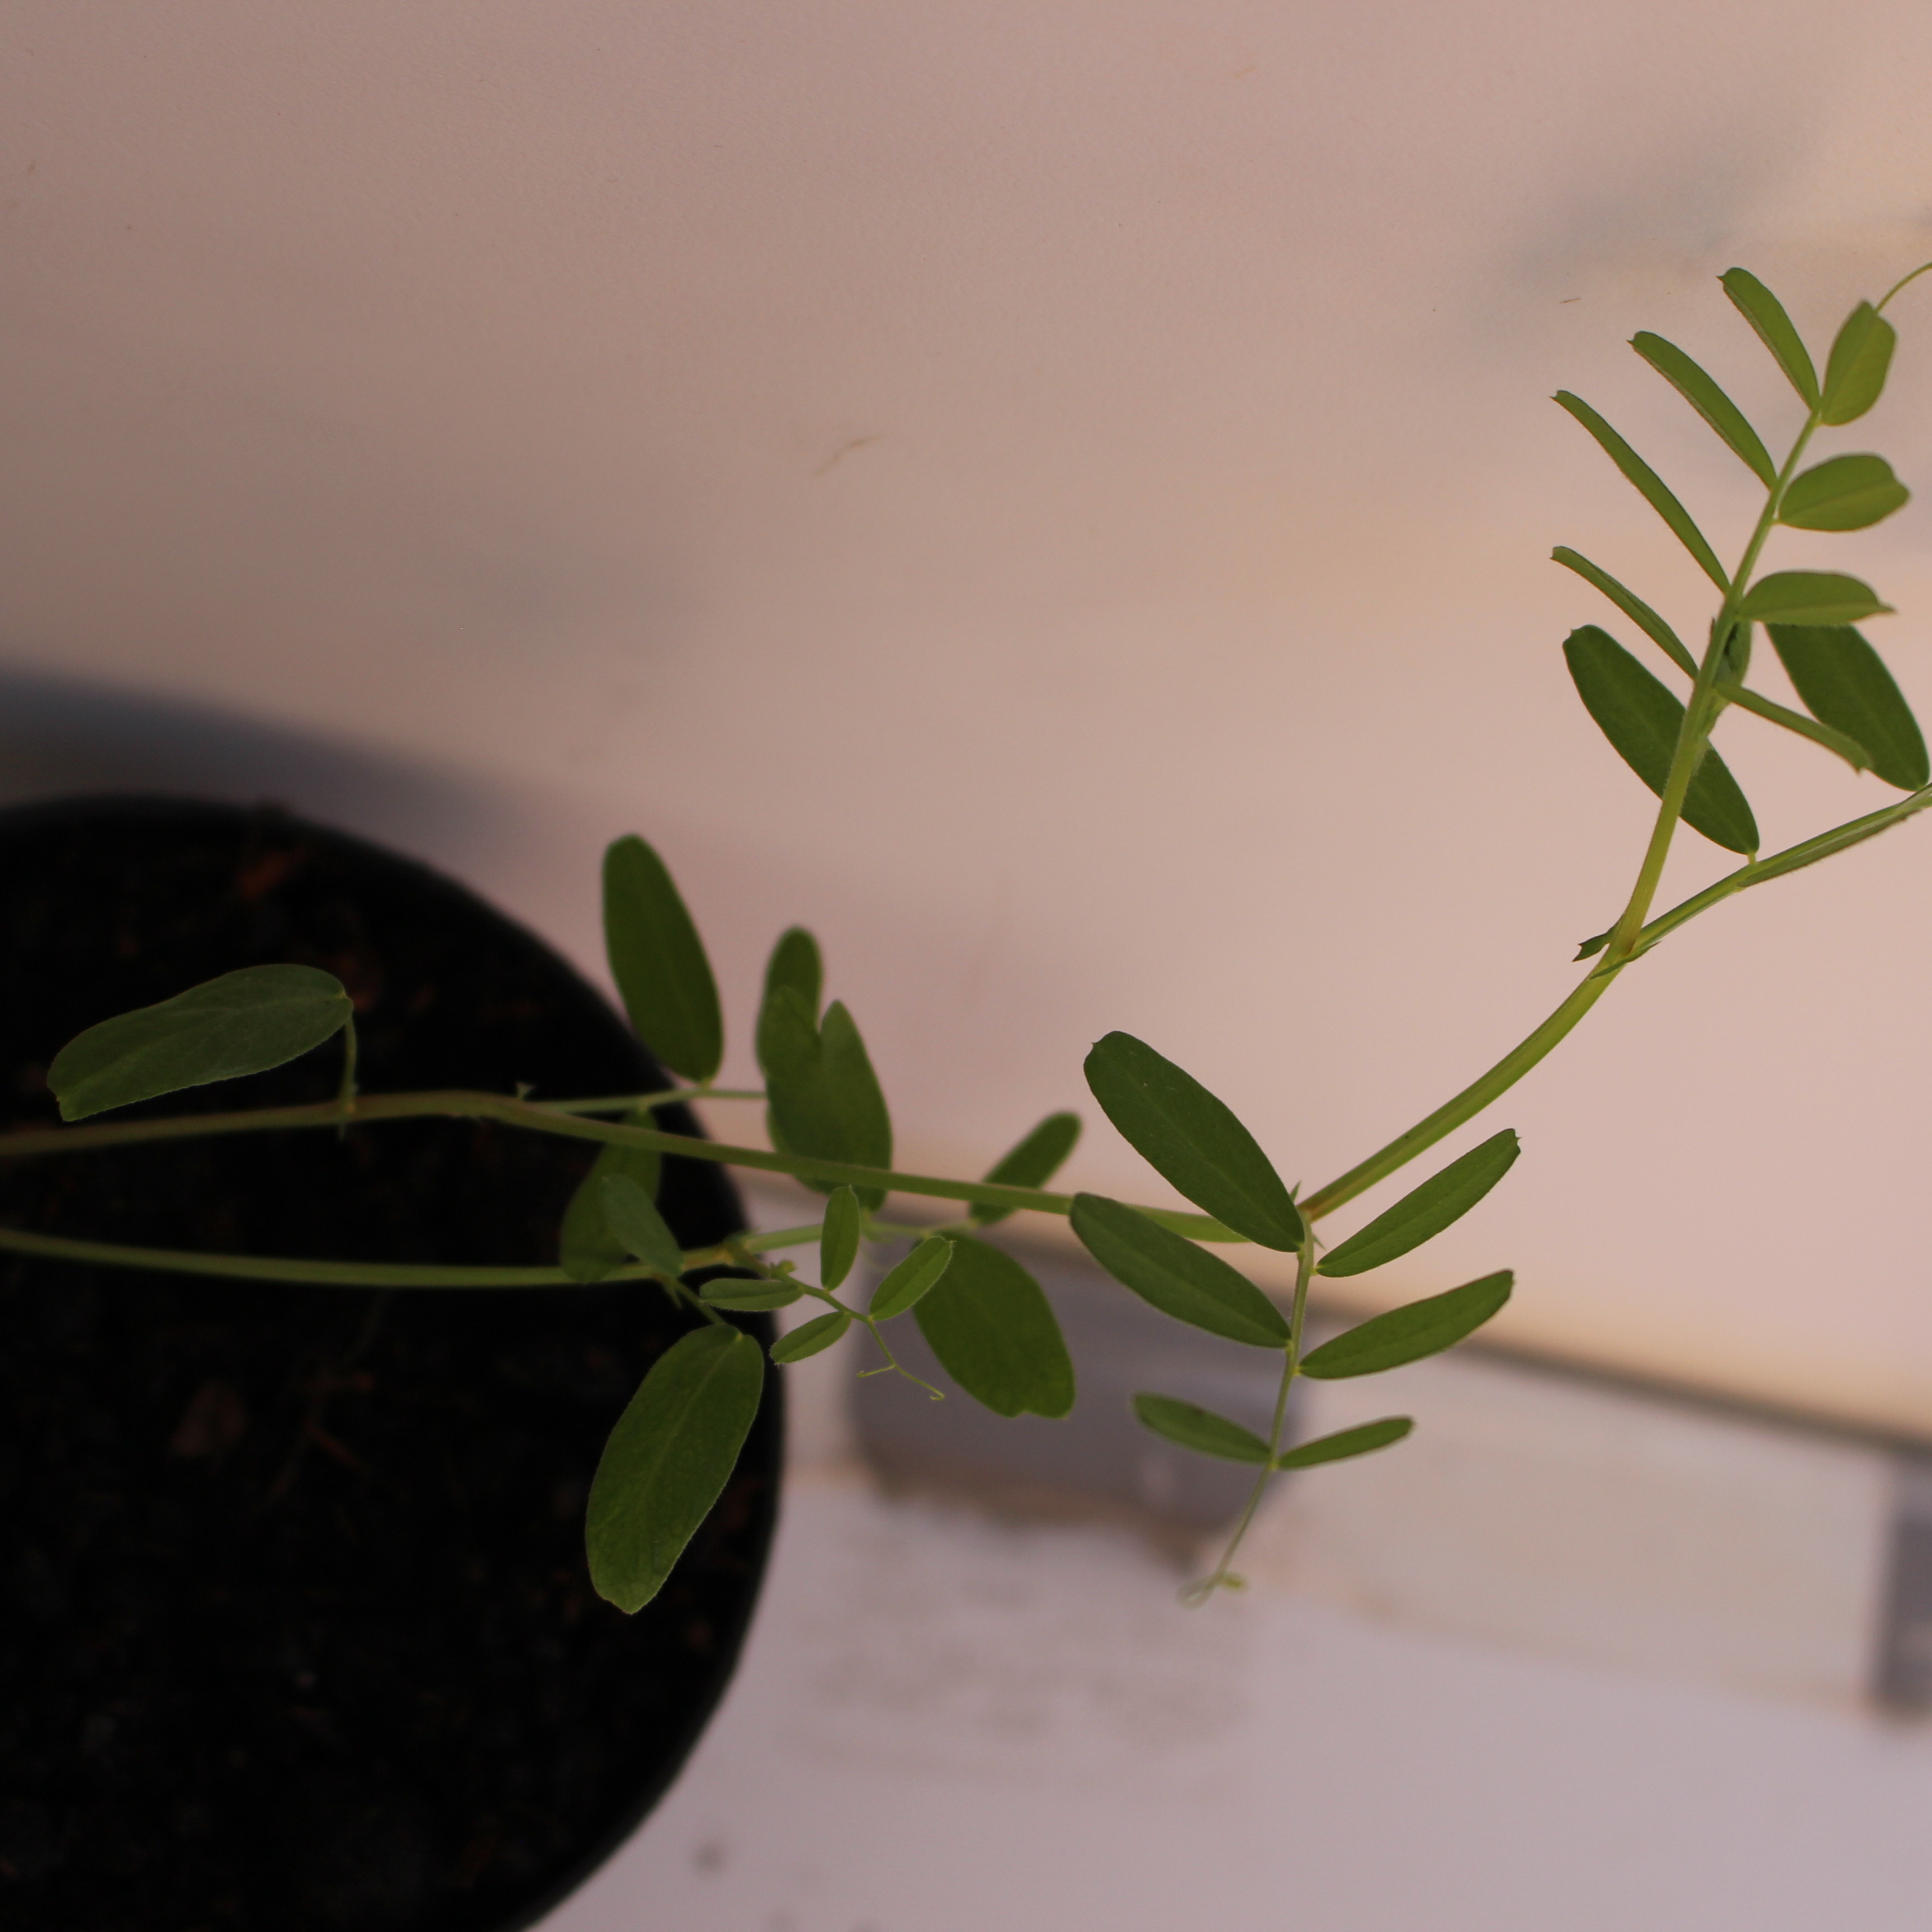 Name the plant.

Vicia sativa
